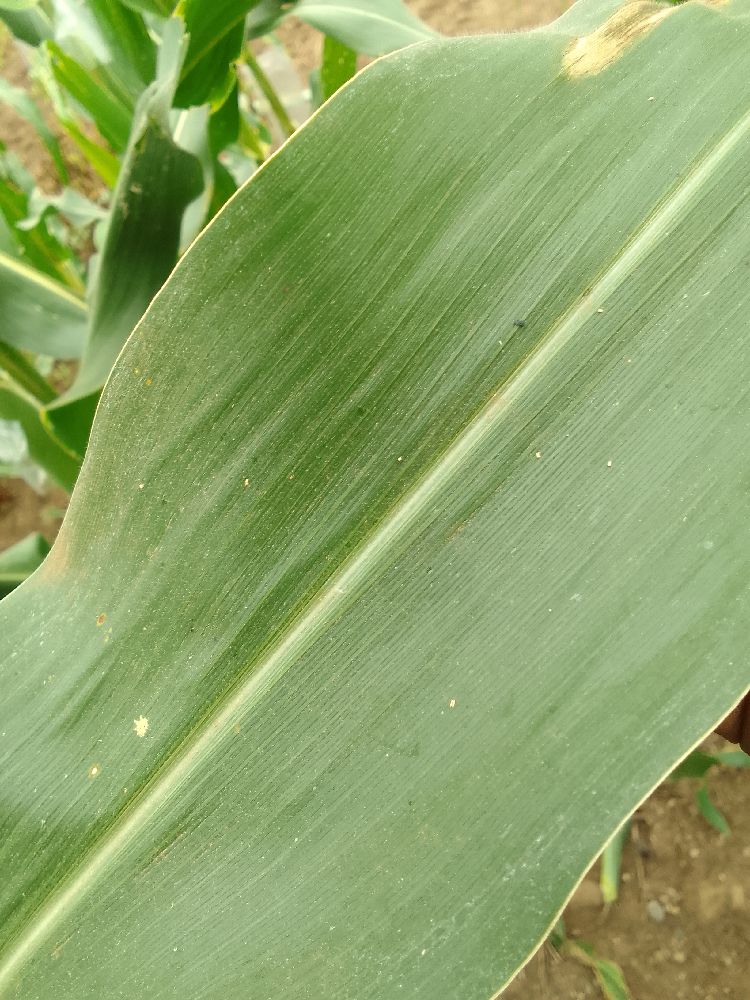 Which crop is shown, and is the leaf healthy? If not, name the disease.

maize, healthy
